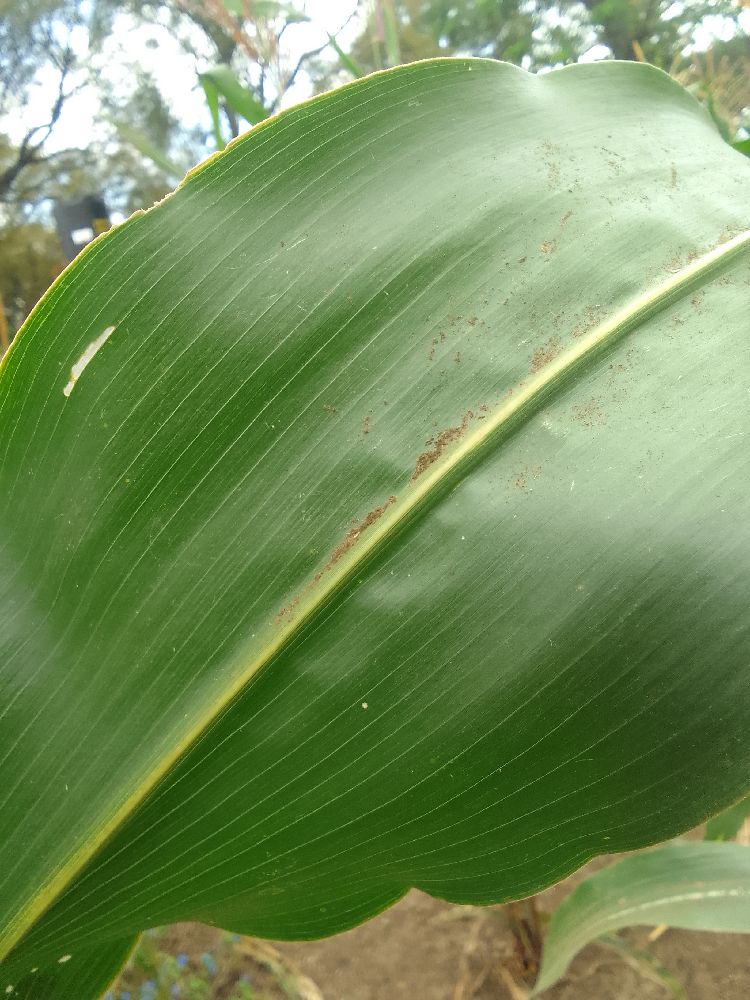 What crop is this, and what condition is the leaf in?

maize, healthy
